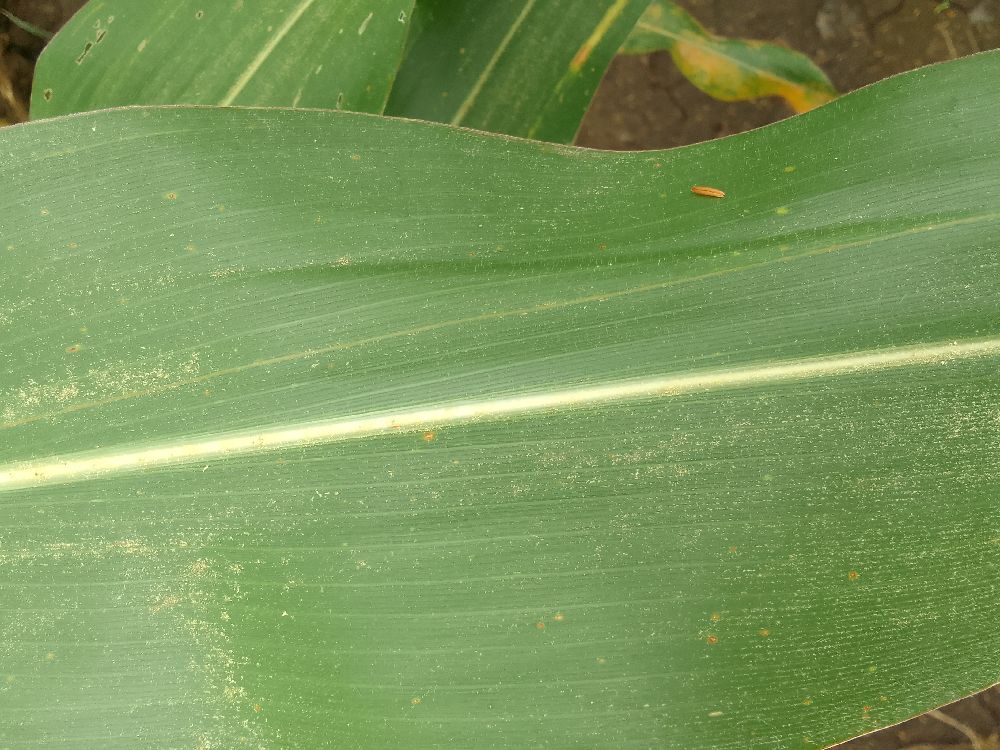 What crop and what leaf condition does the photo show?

maize, healthy
